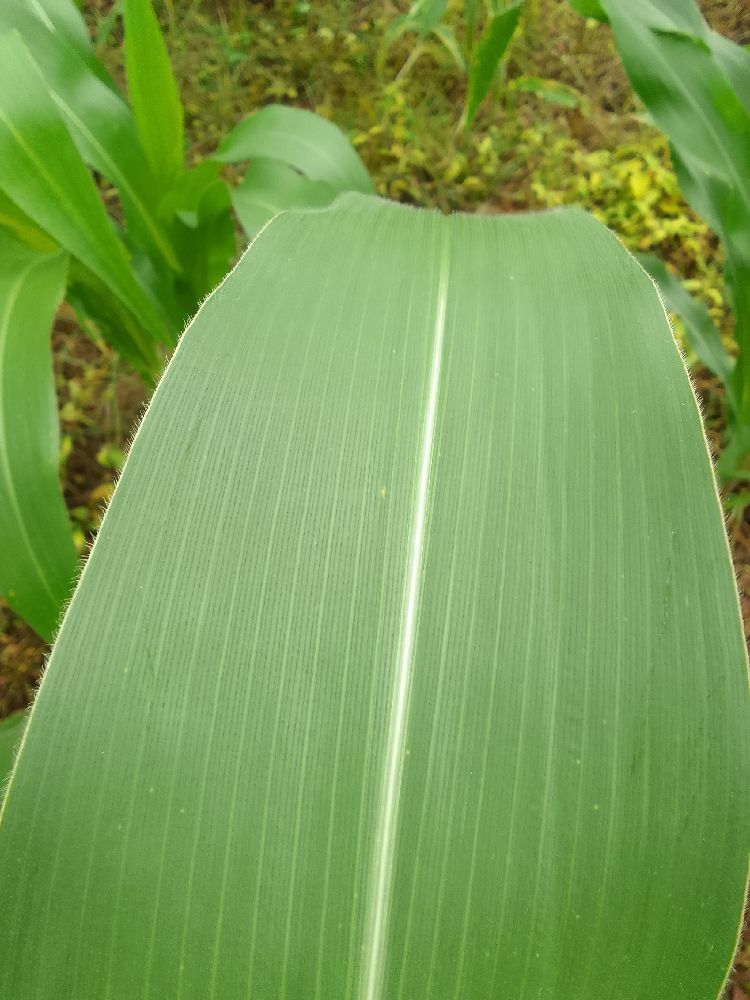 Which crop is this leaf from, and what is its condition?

maize, healthy
